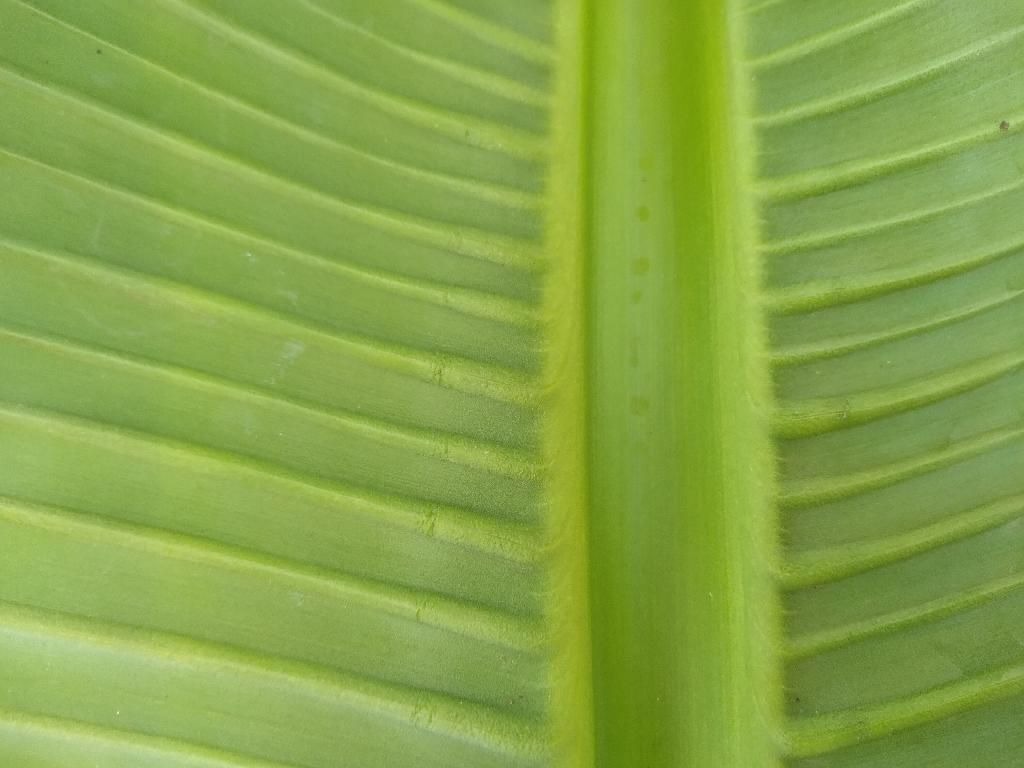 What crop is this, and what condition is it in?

banana, healthy
